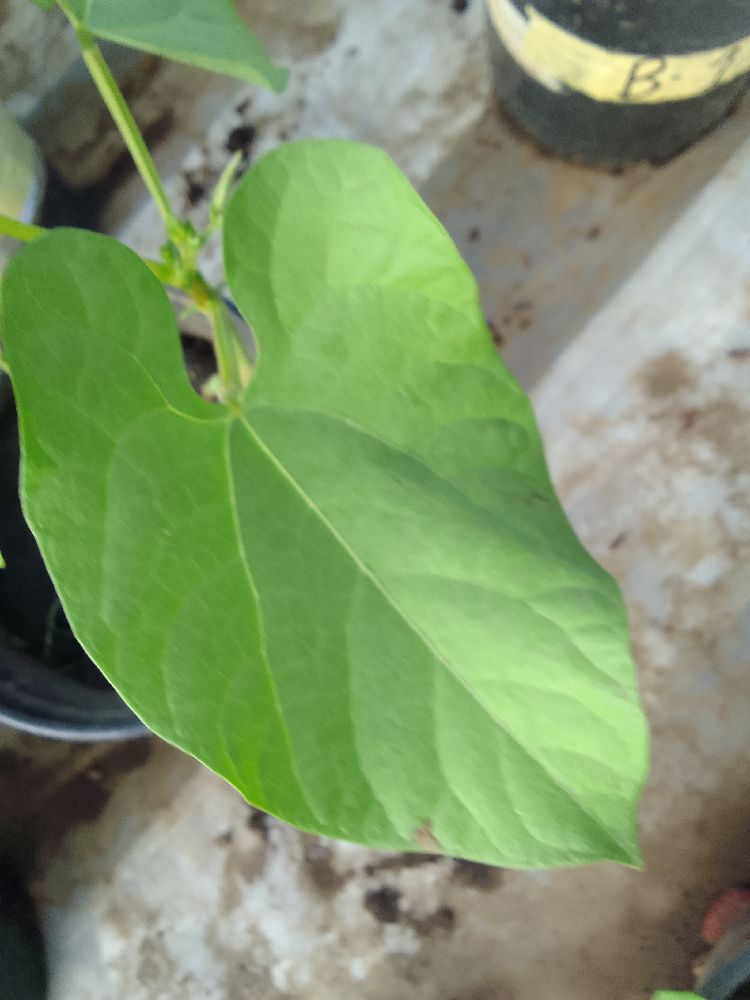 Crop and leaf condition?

common bean, healthy
